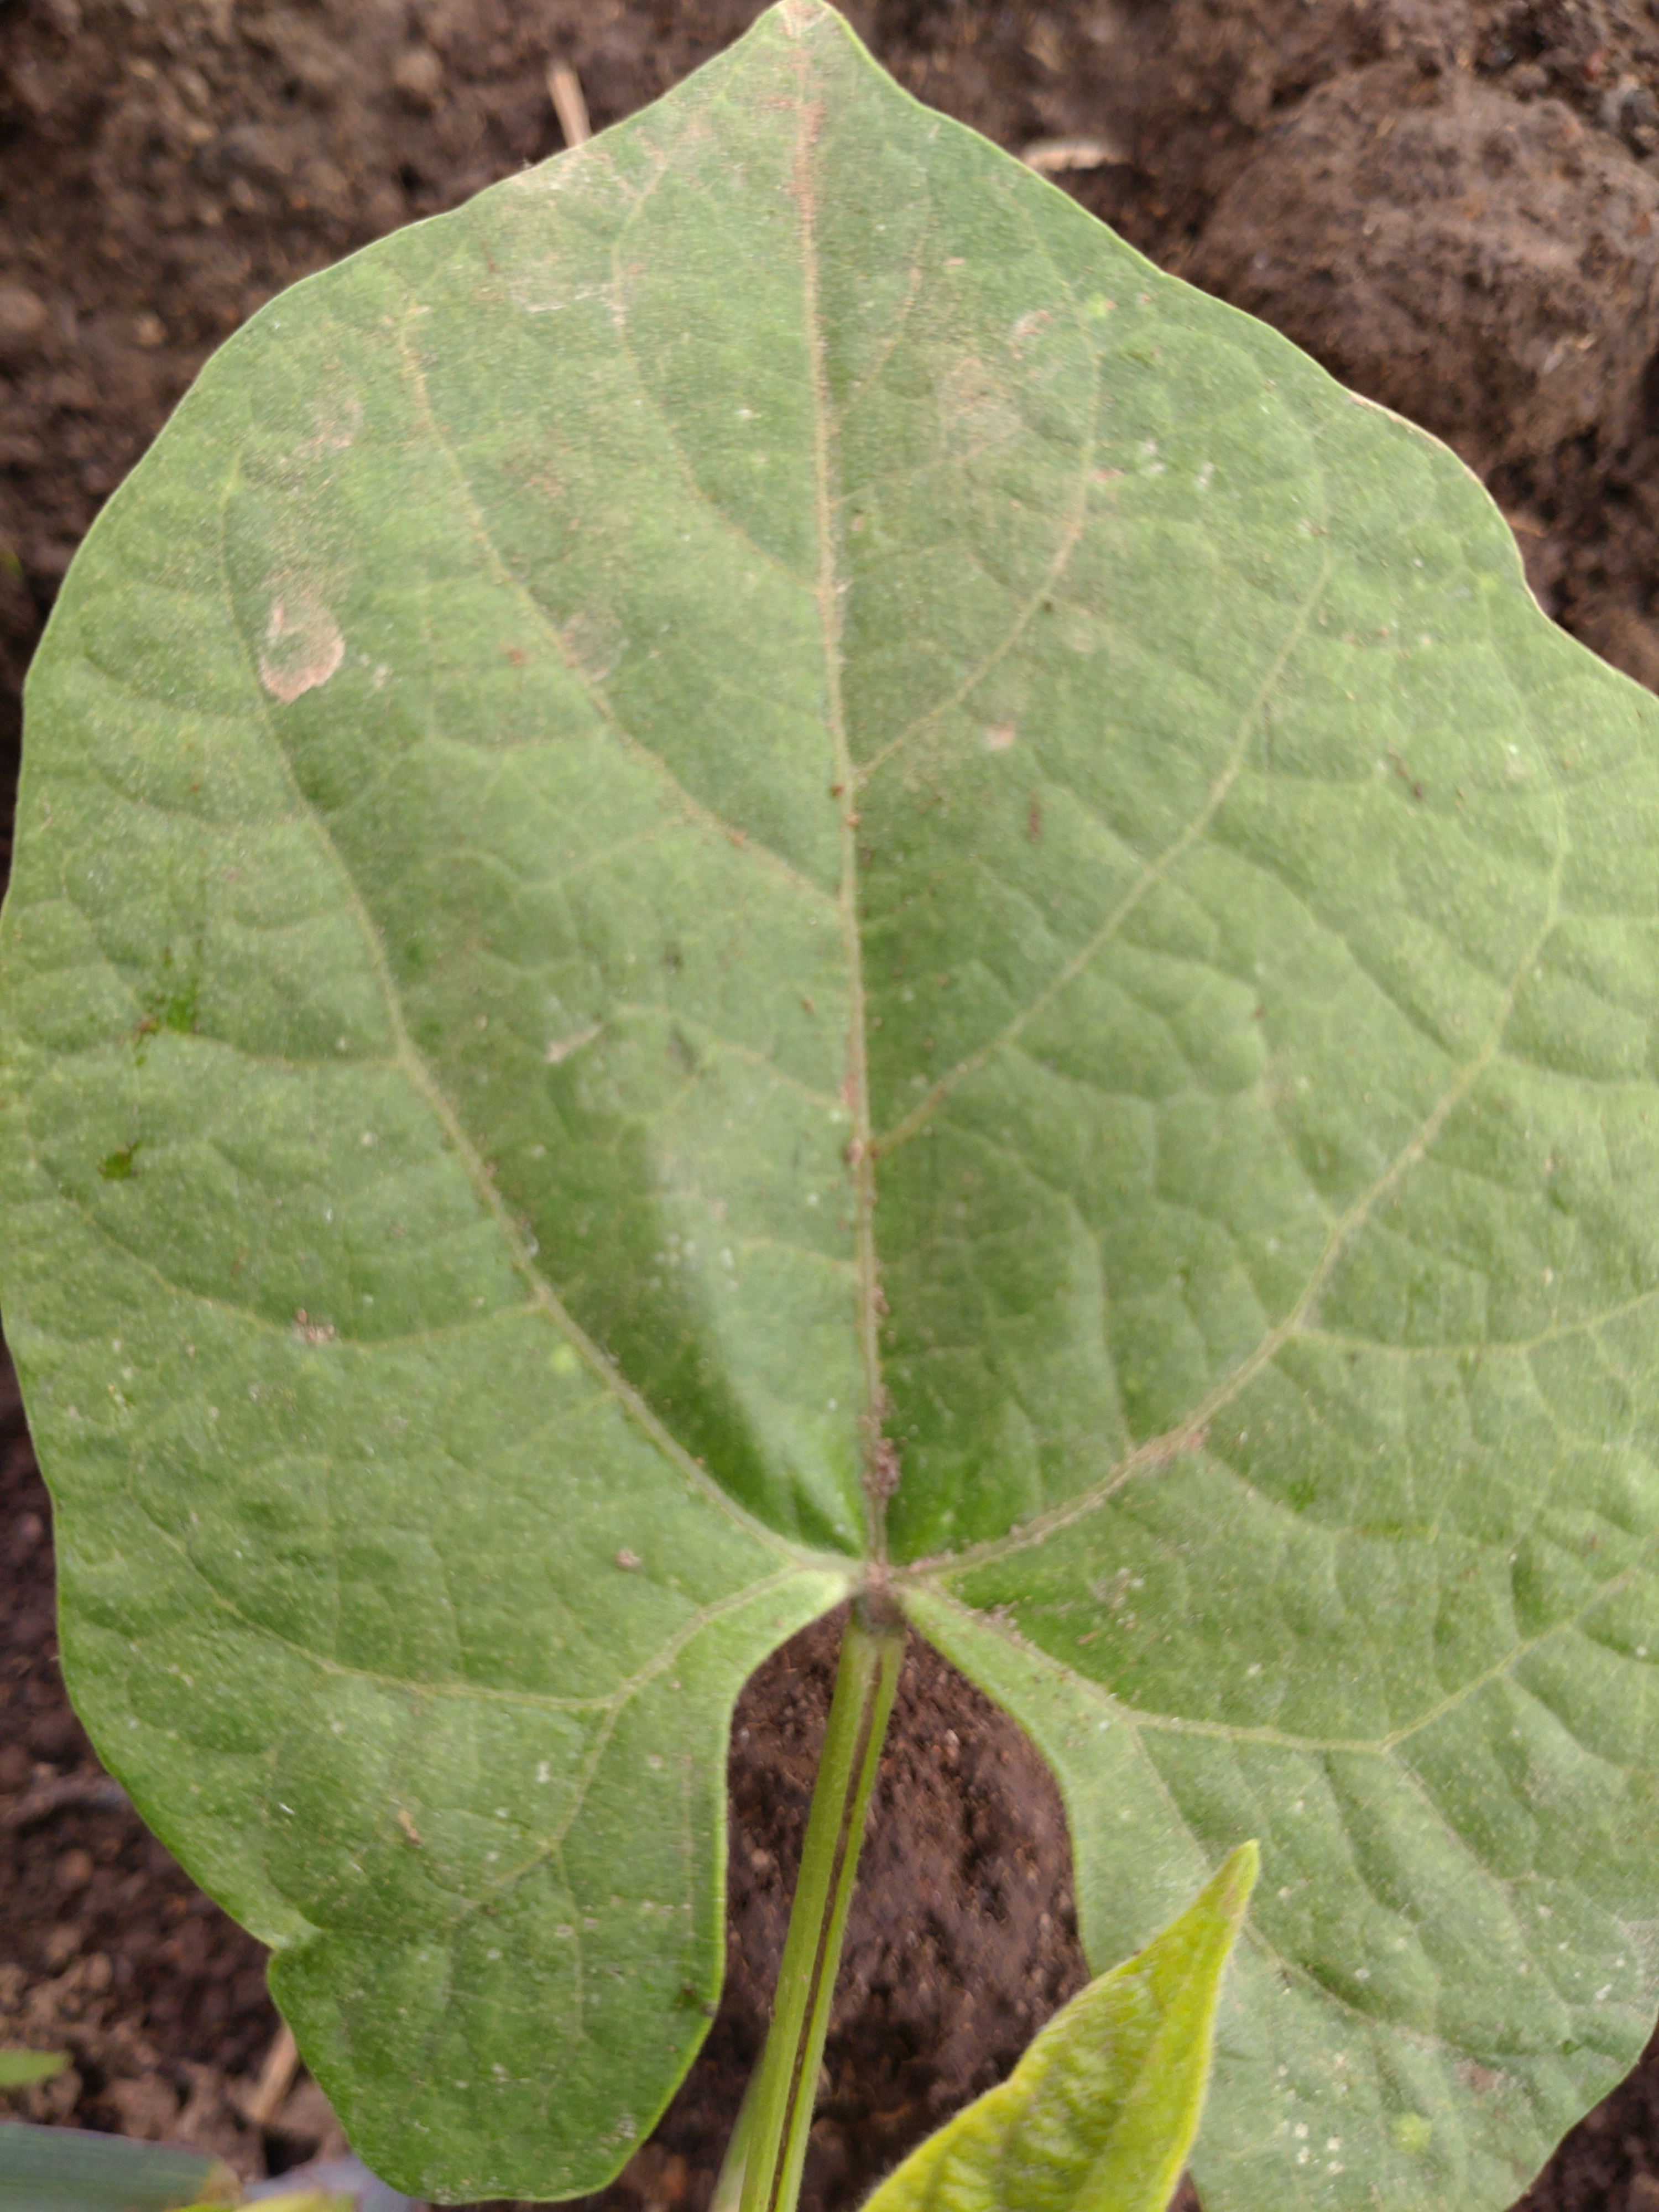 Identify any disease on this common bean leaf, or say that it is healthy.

healthy
